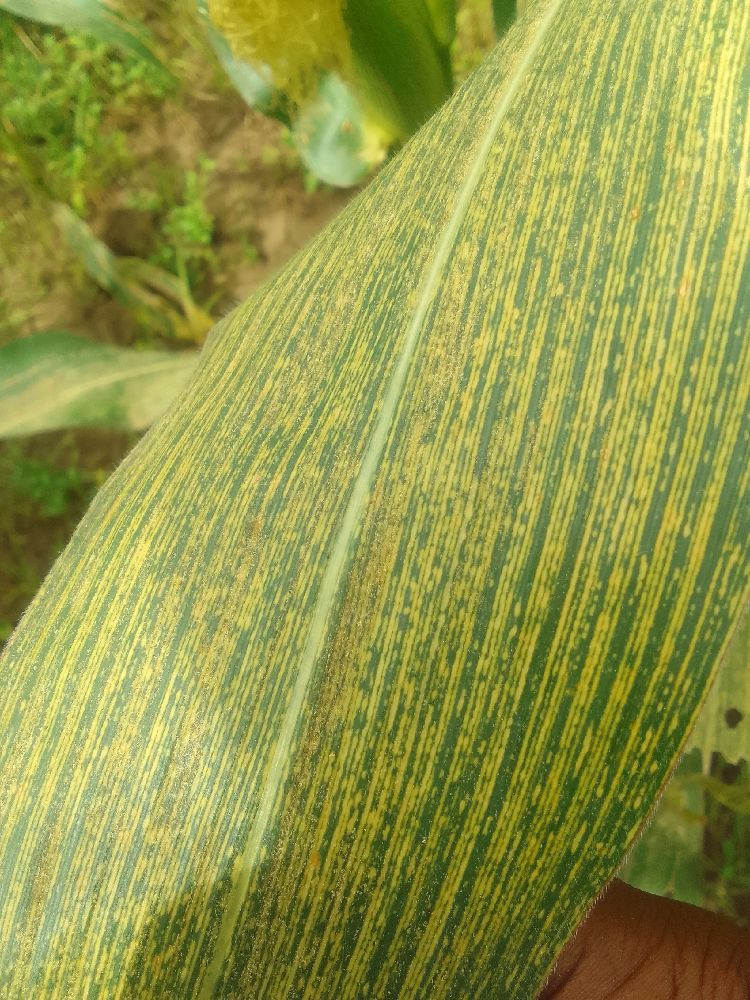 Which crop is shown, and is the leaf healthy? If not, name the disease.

maize, maize streak virus
